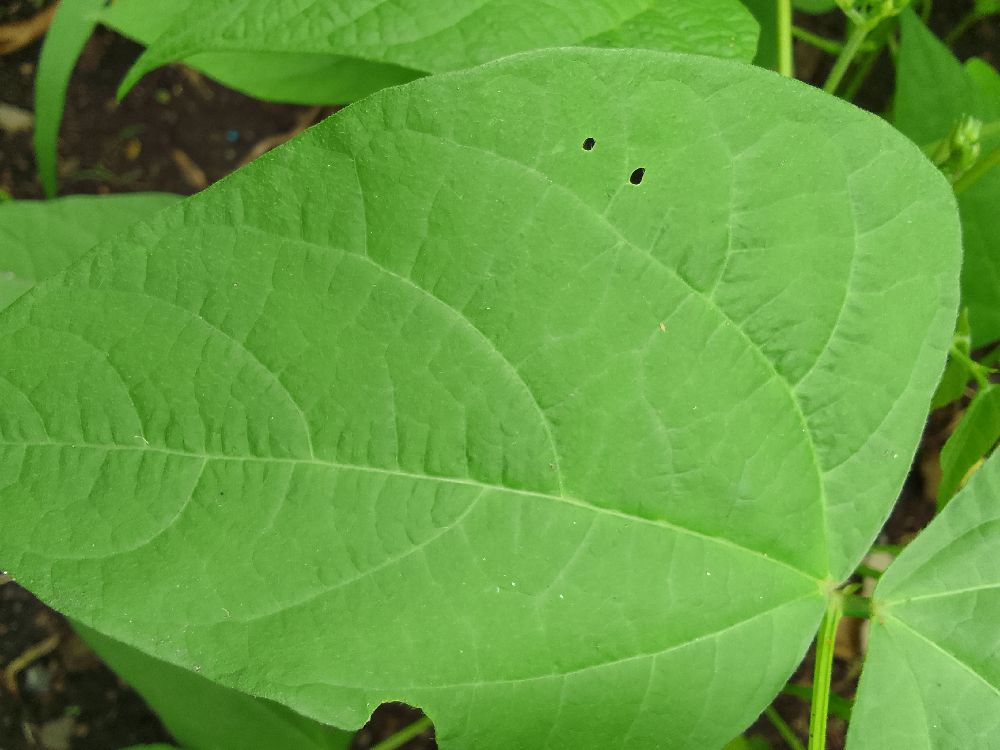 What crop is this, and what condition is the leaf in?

common bean, healthy
